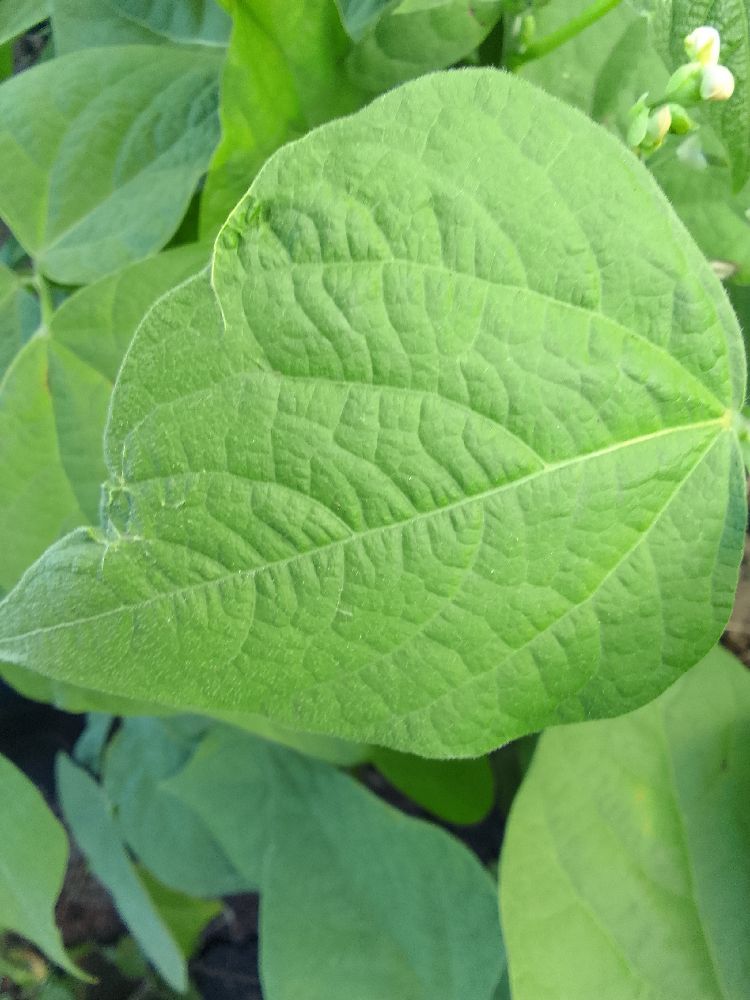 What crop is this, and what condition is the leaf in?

common bean, healthy
